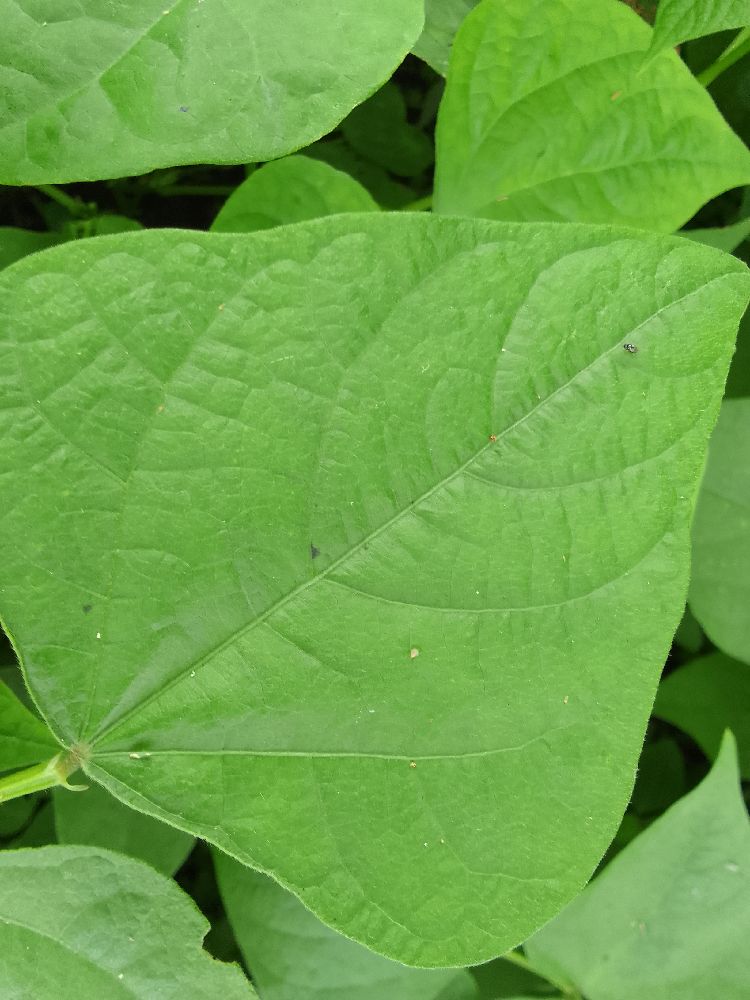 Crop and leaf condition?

common bean, healthy
